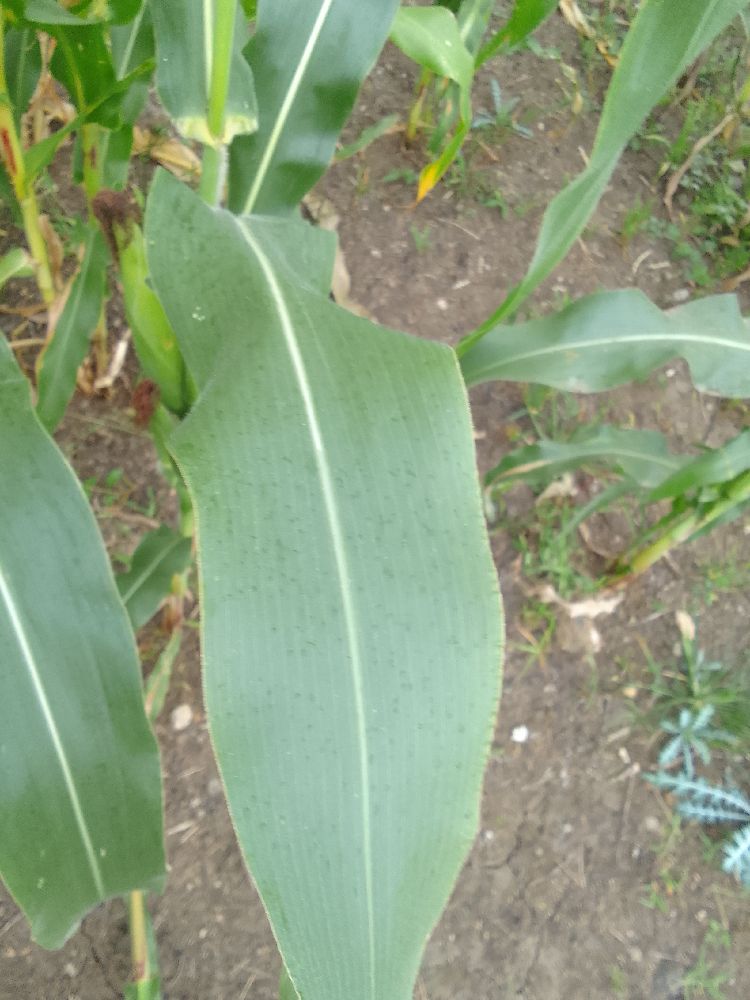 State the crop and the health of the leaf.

maize, healthy
